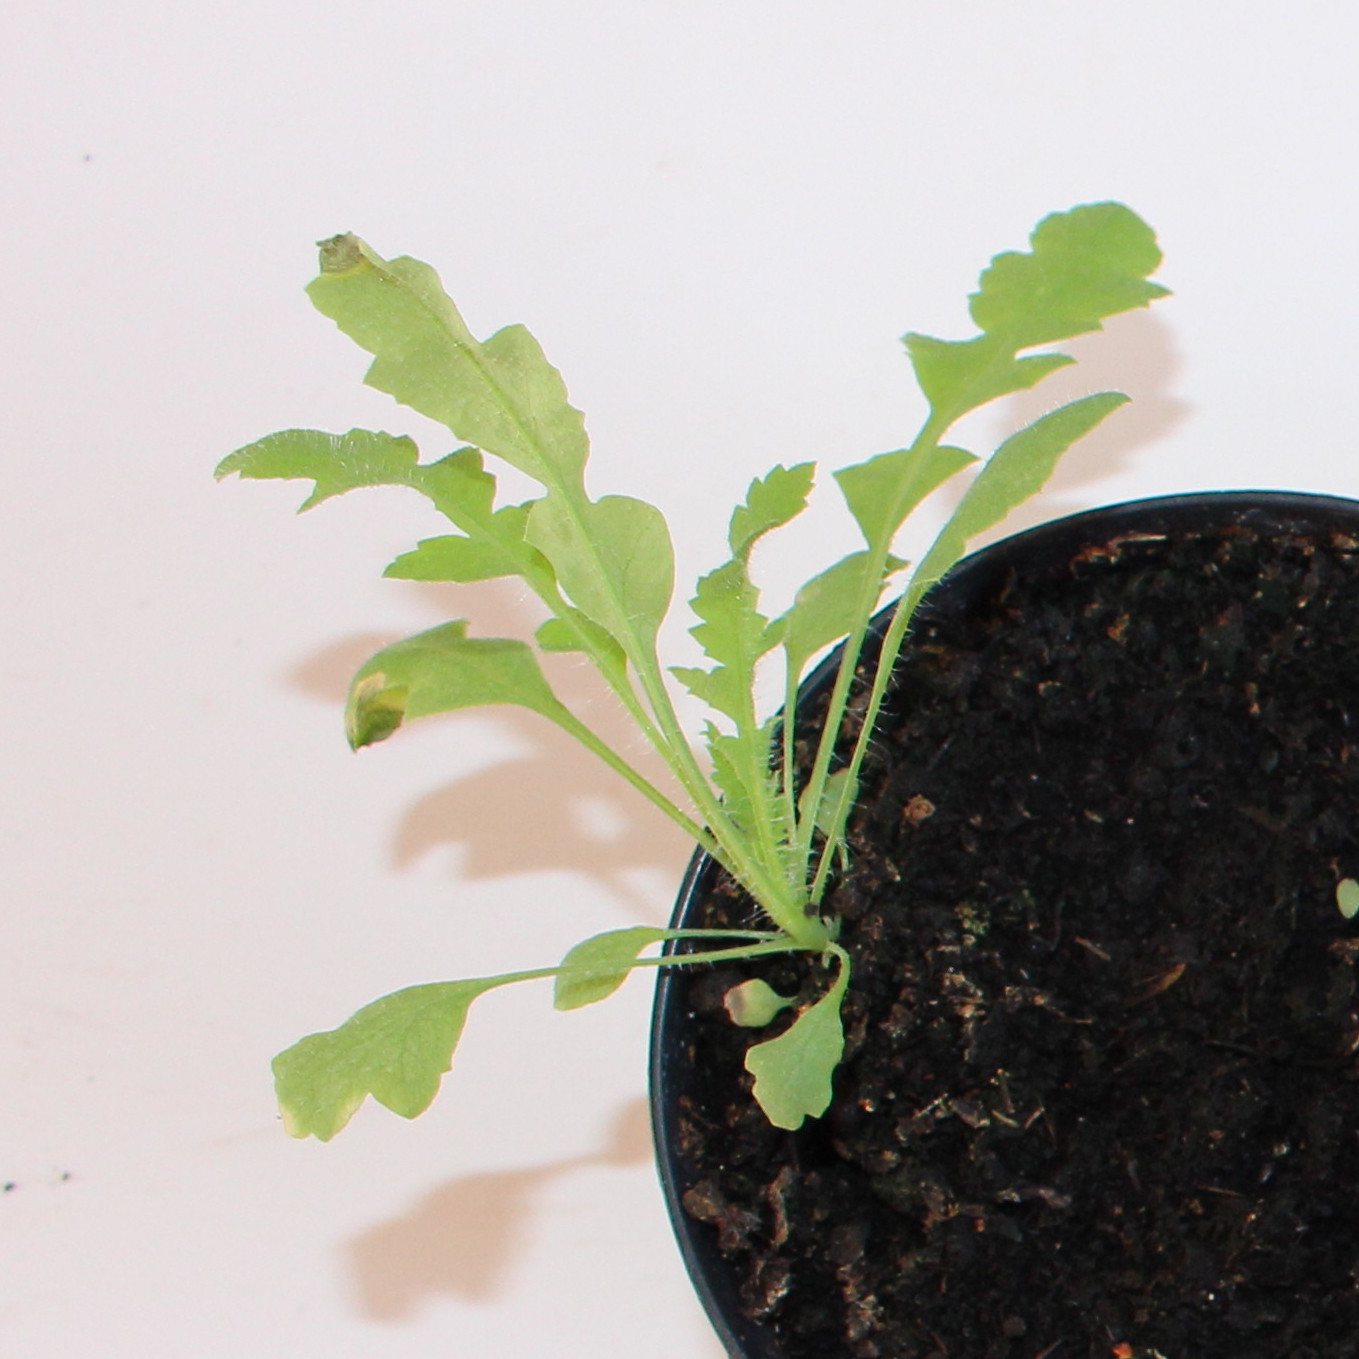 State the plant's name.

Papaver rhoeas
